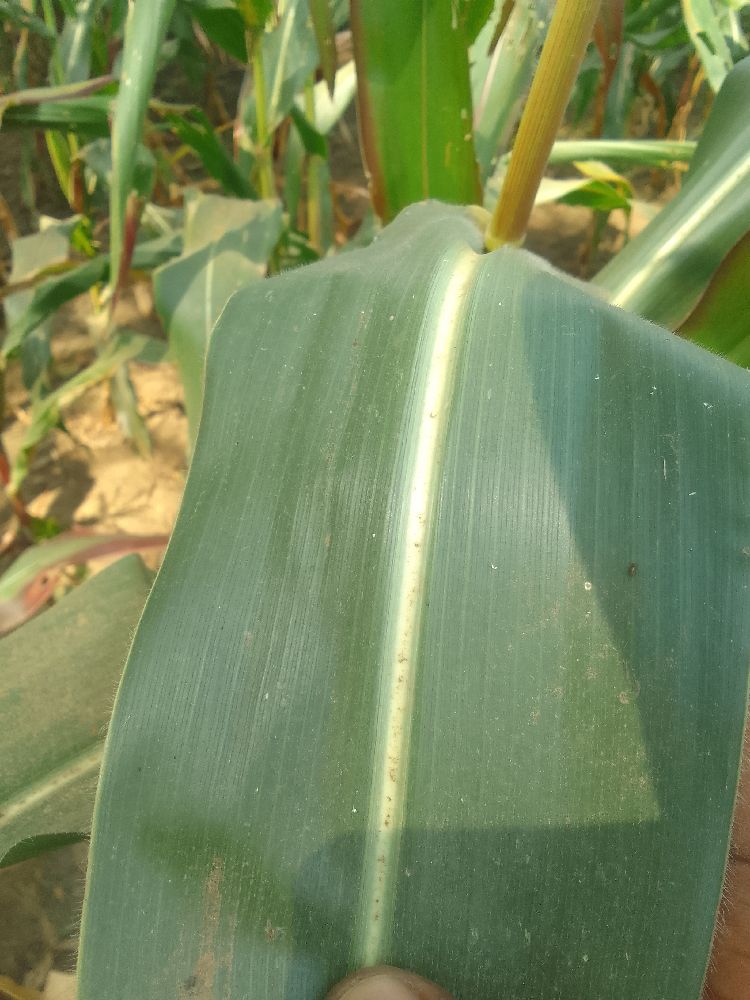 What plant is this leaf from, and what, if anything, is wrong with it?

maize, healthy
